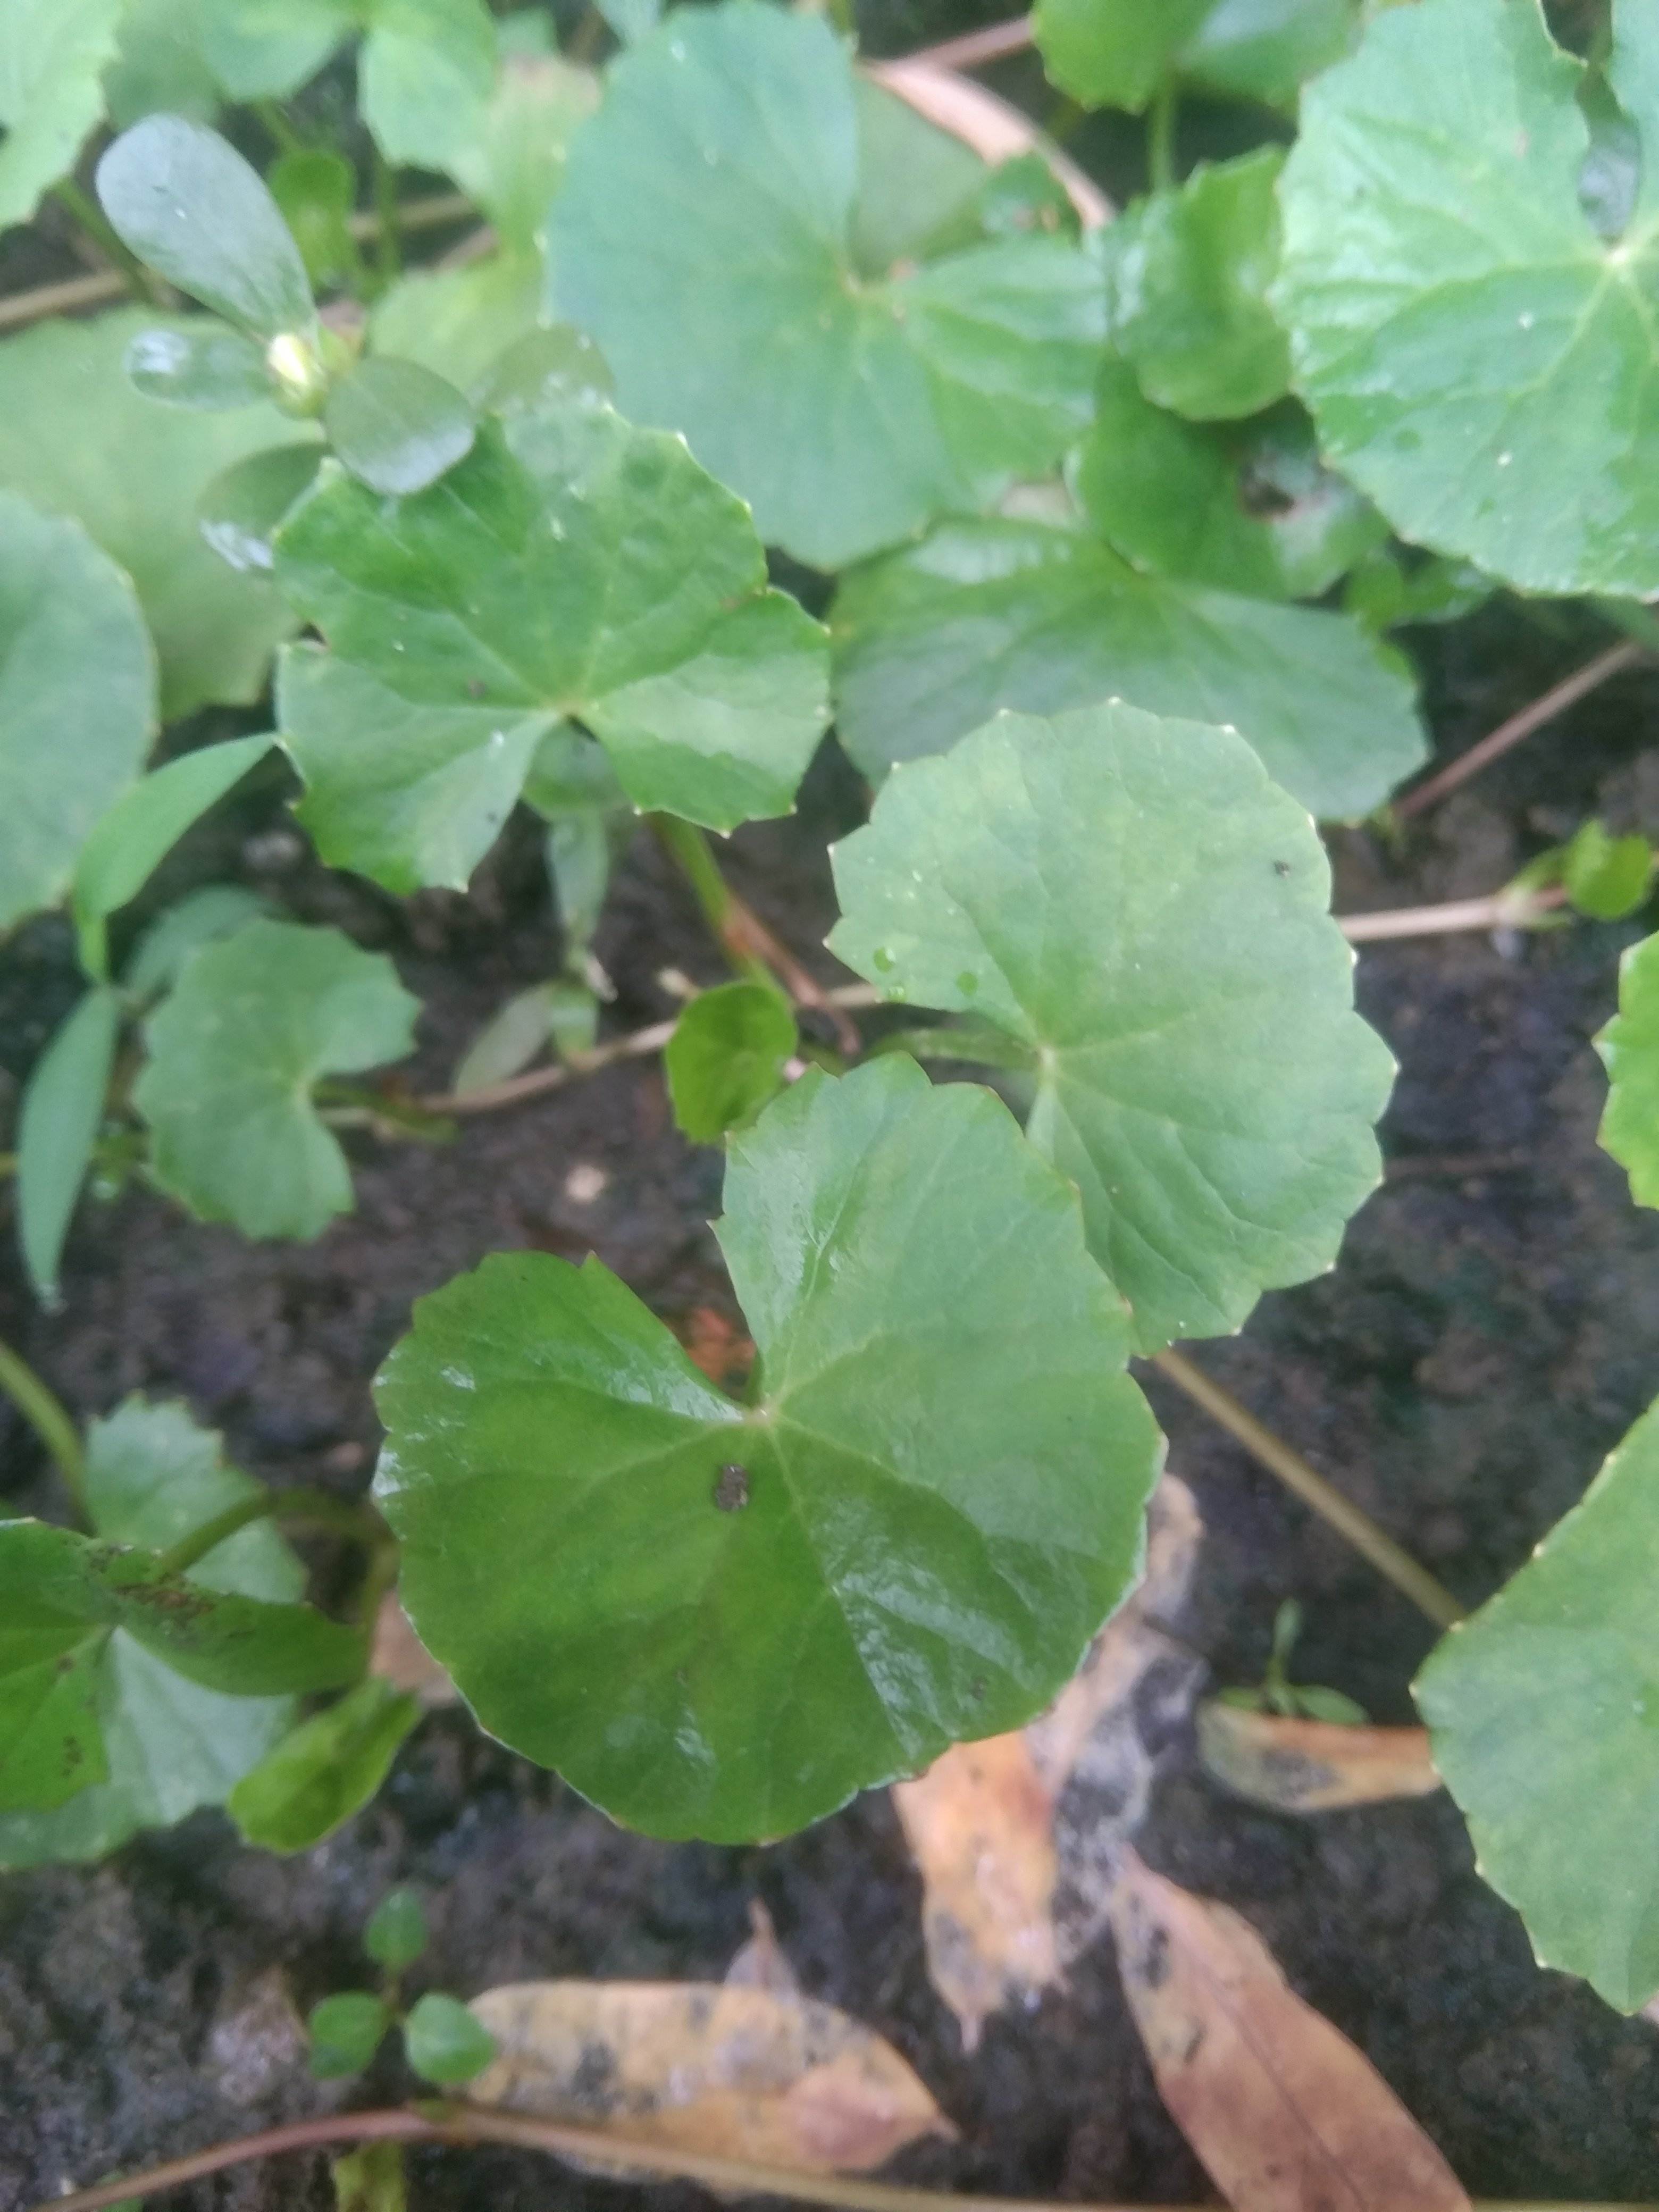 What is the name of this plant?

thankuni
